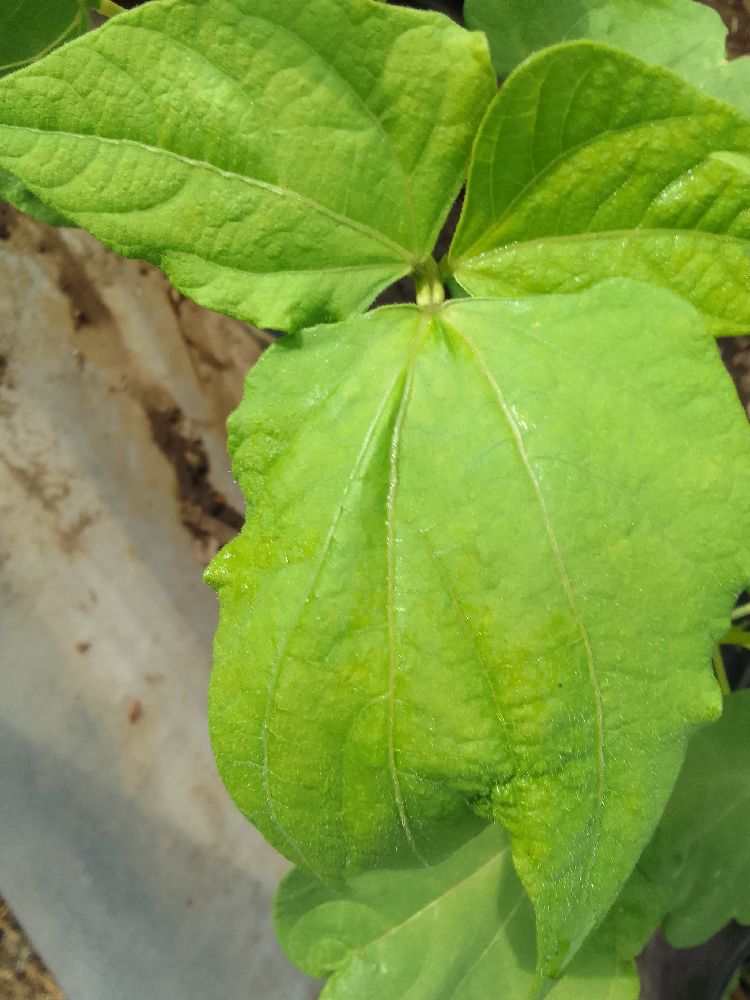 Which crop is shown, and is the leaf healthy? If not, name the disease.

common bean, healthy
